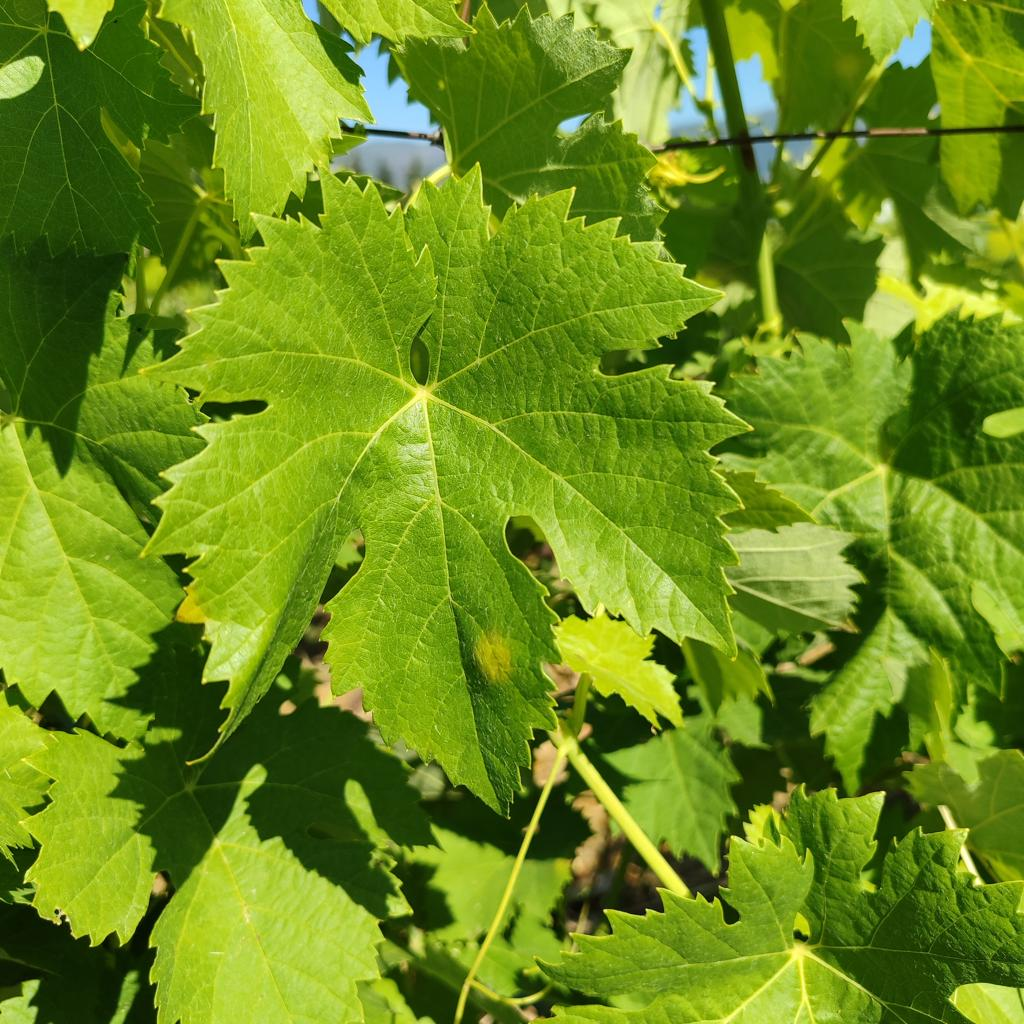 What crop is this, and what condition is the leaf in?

grapevine, downy mildew
